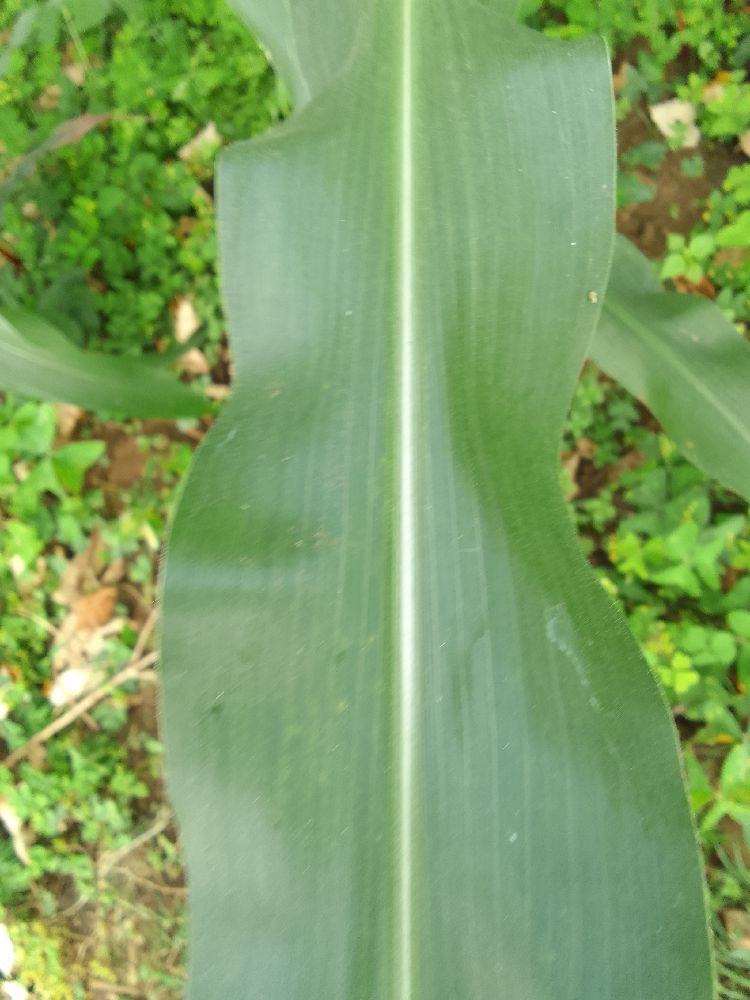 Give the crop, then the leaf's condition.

maize, healthy
